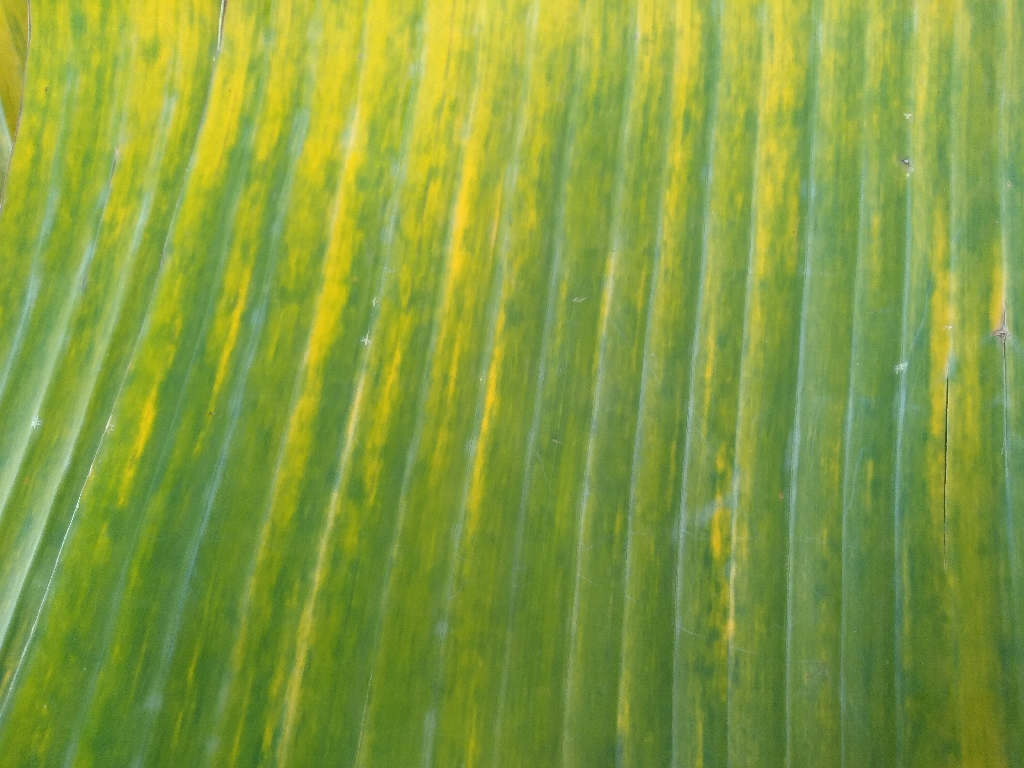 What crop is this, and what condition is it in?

banana, fusarium wilt race 1
